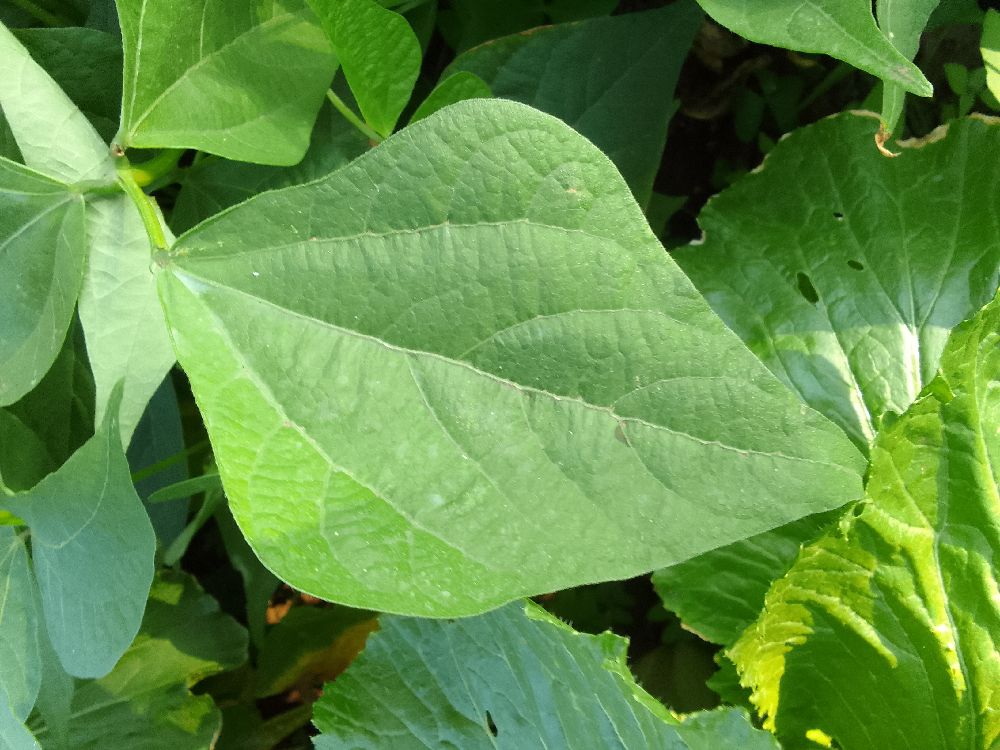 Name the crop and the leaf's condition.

common bean, healthy
